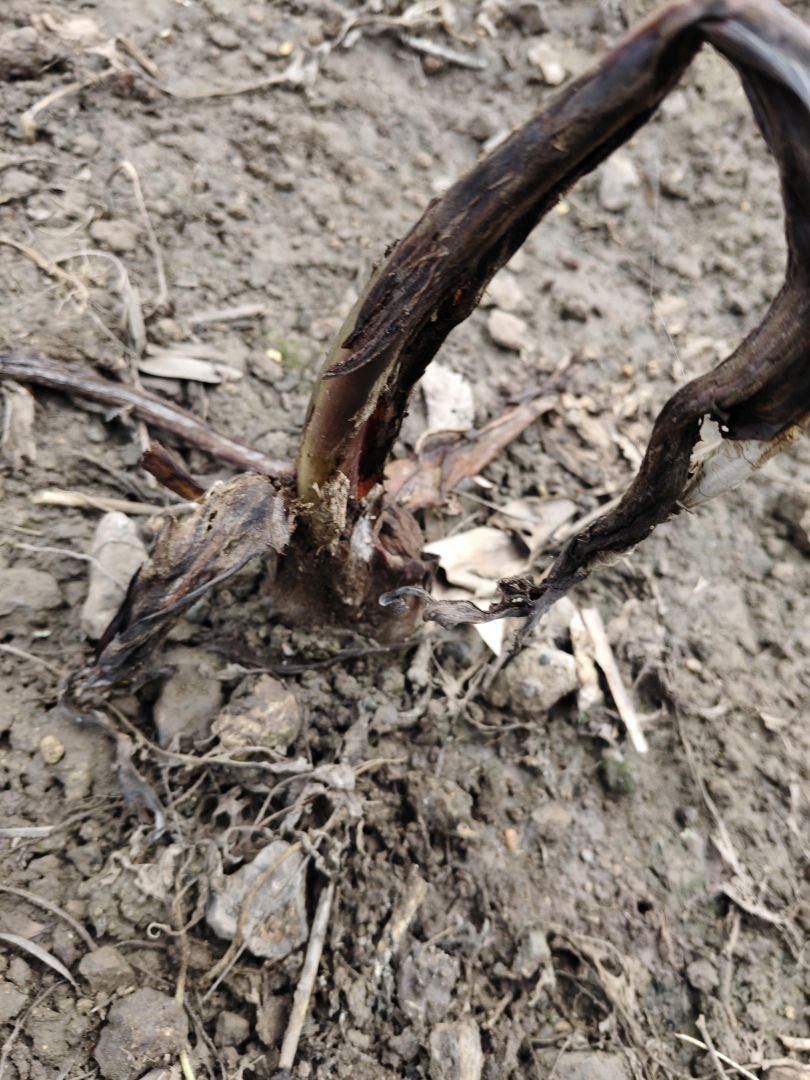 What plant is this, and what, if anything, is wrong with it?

taro, root rot
